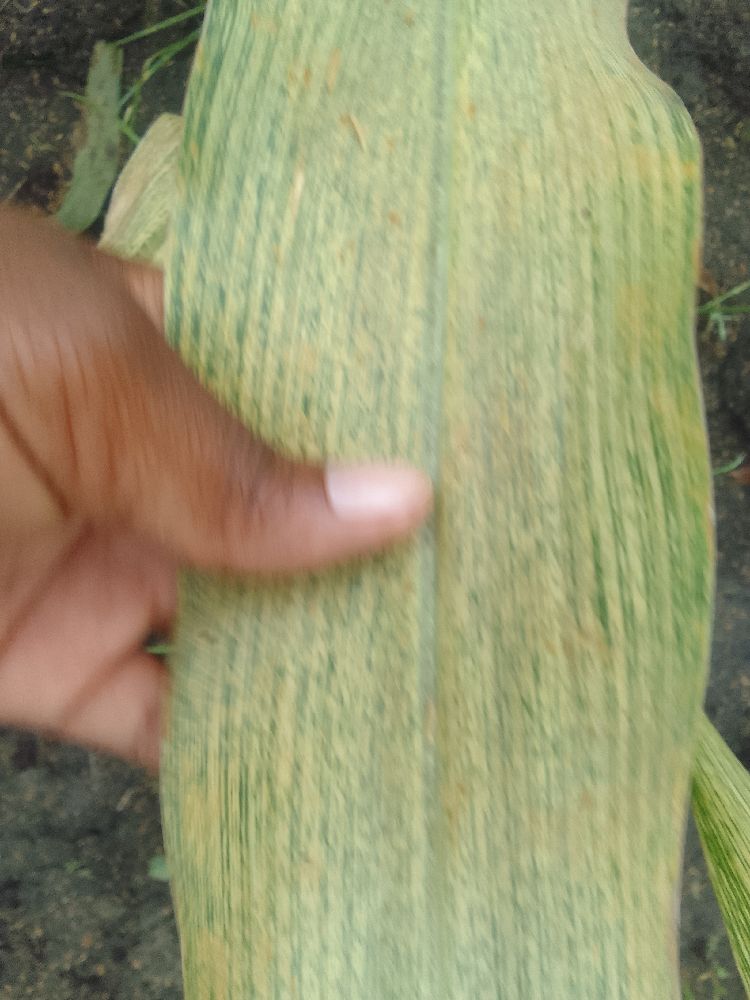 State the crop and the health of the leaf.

maize, maize streak virus
